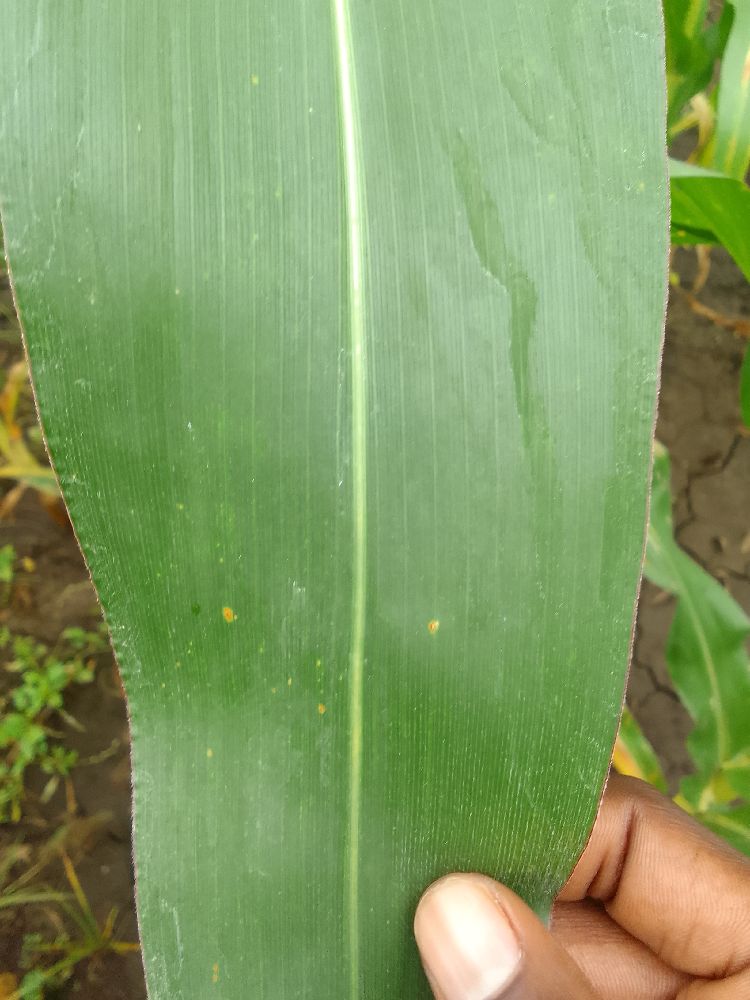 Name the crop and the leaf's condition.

maize, healthy
